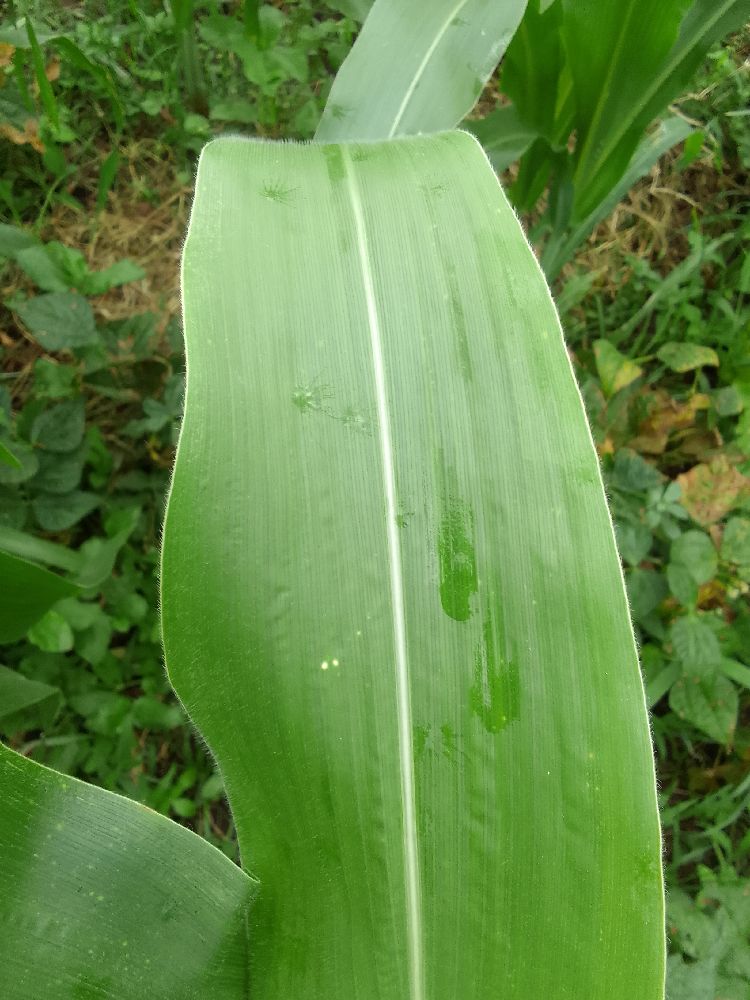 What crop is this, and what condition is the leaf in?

maize, healthy
